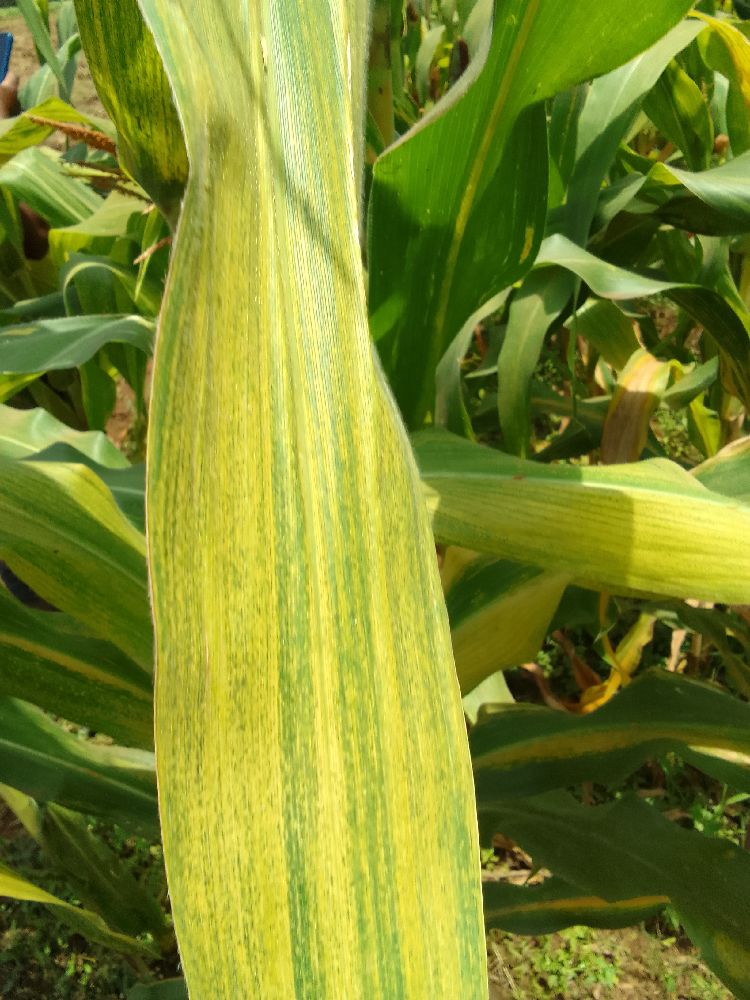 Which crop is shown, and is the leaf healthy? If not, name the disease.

maize, maize lethal necrosis
